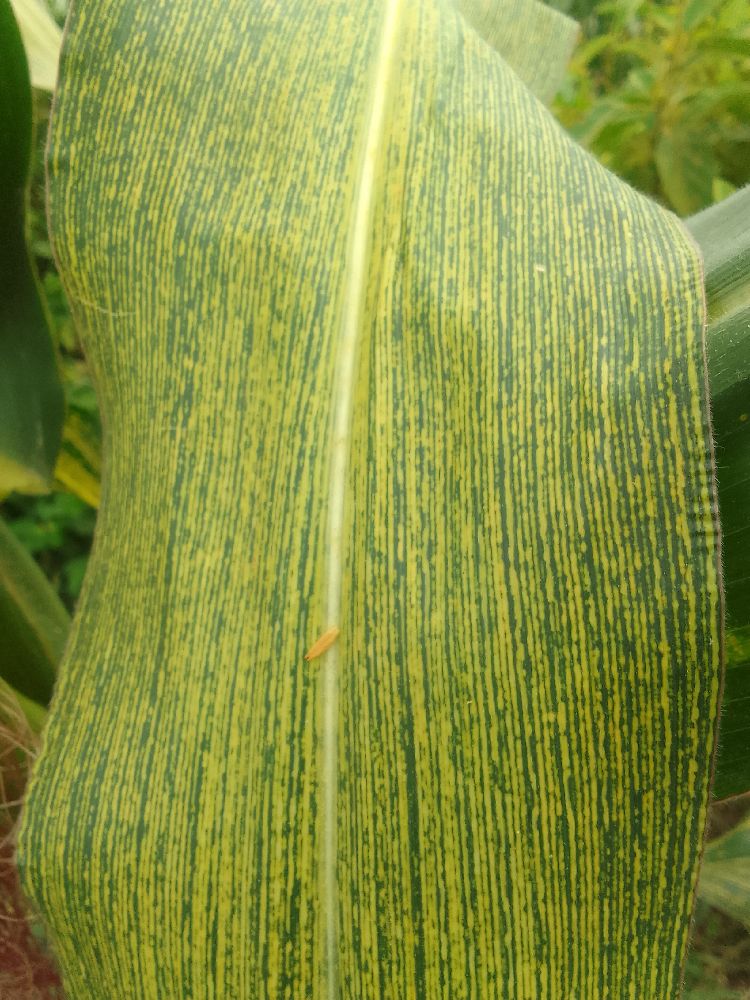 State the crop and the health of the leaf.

maize, maize streak virus
